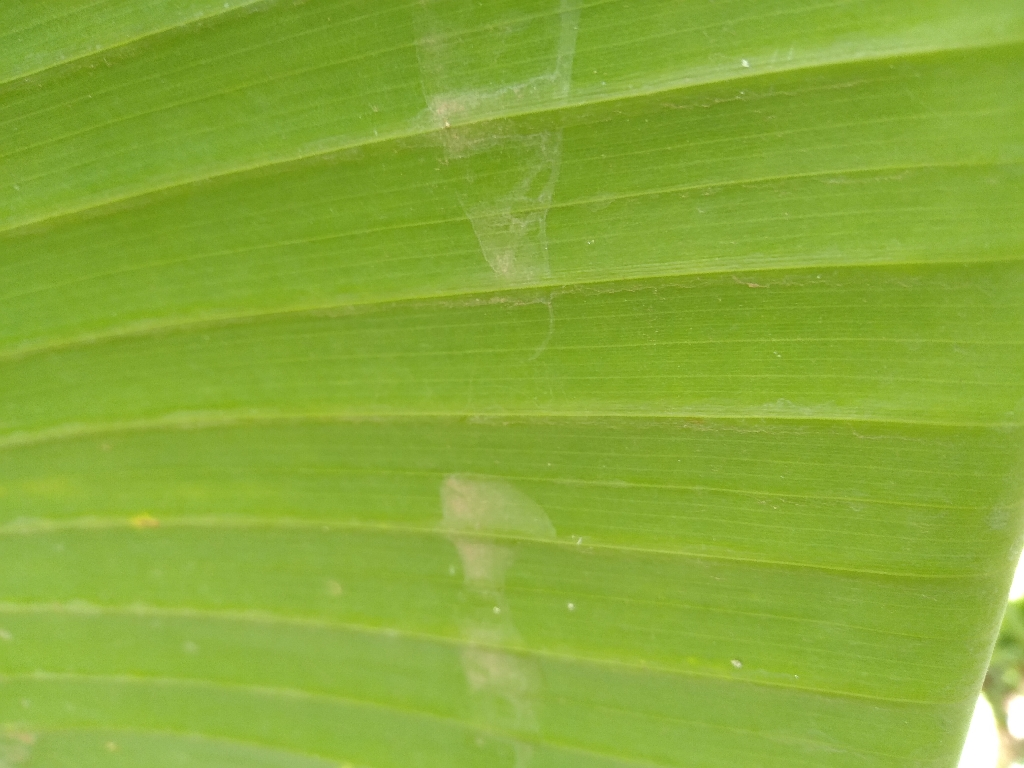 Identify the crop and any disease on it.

banana, healthy
